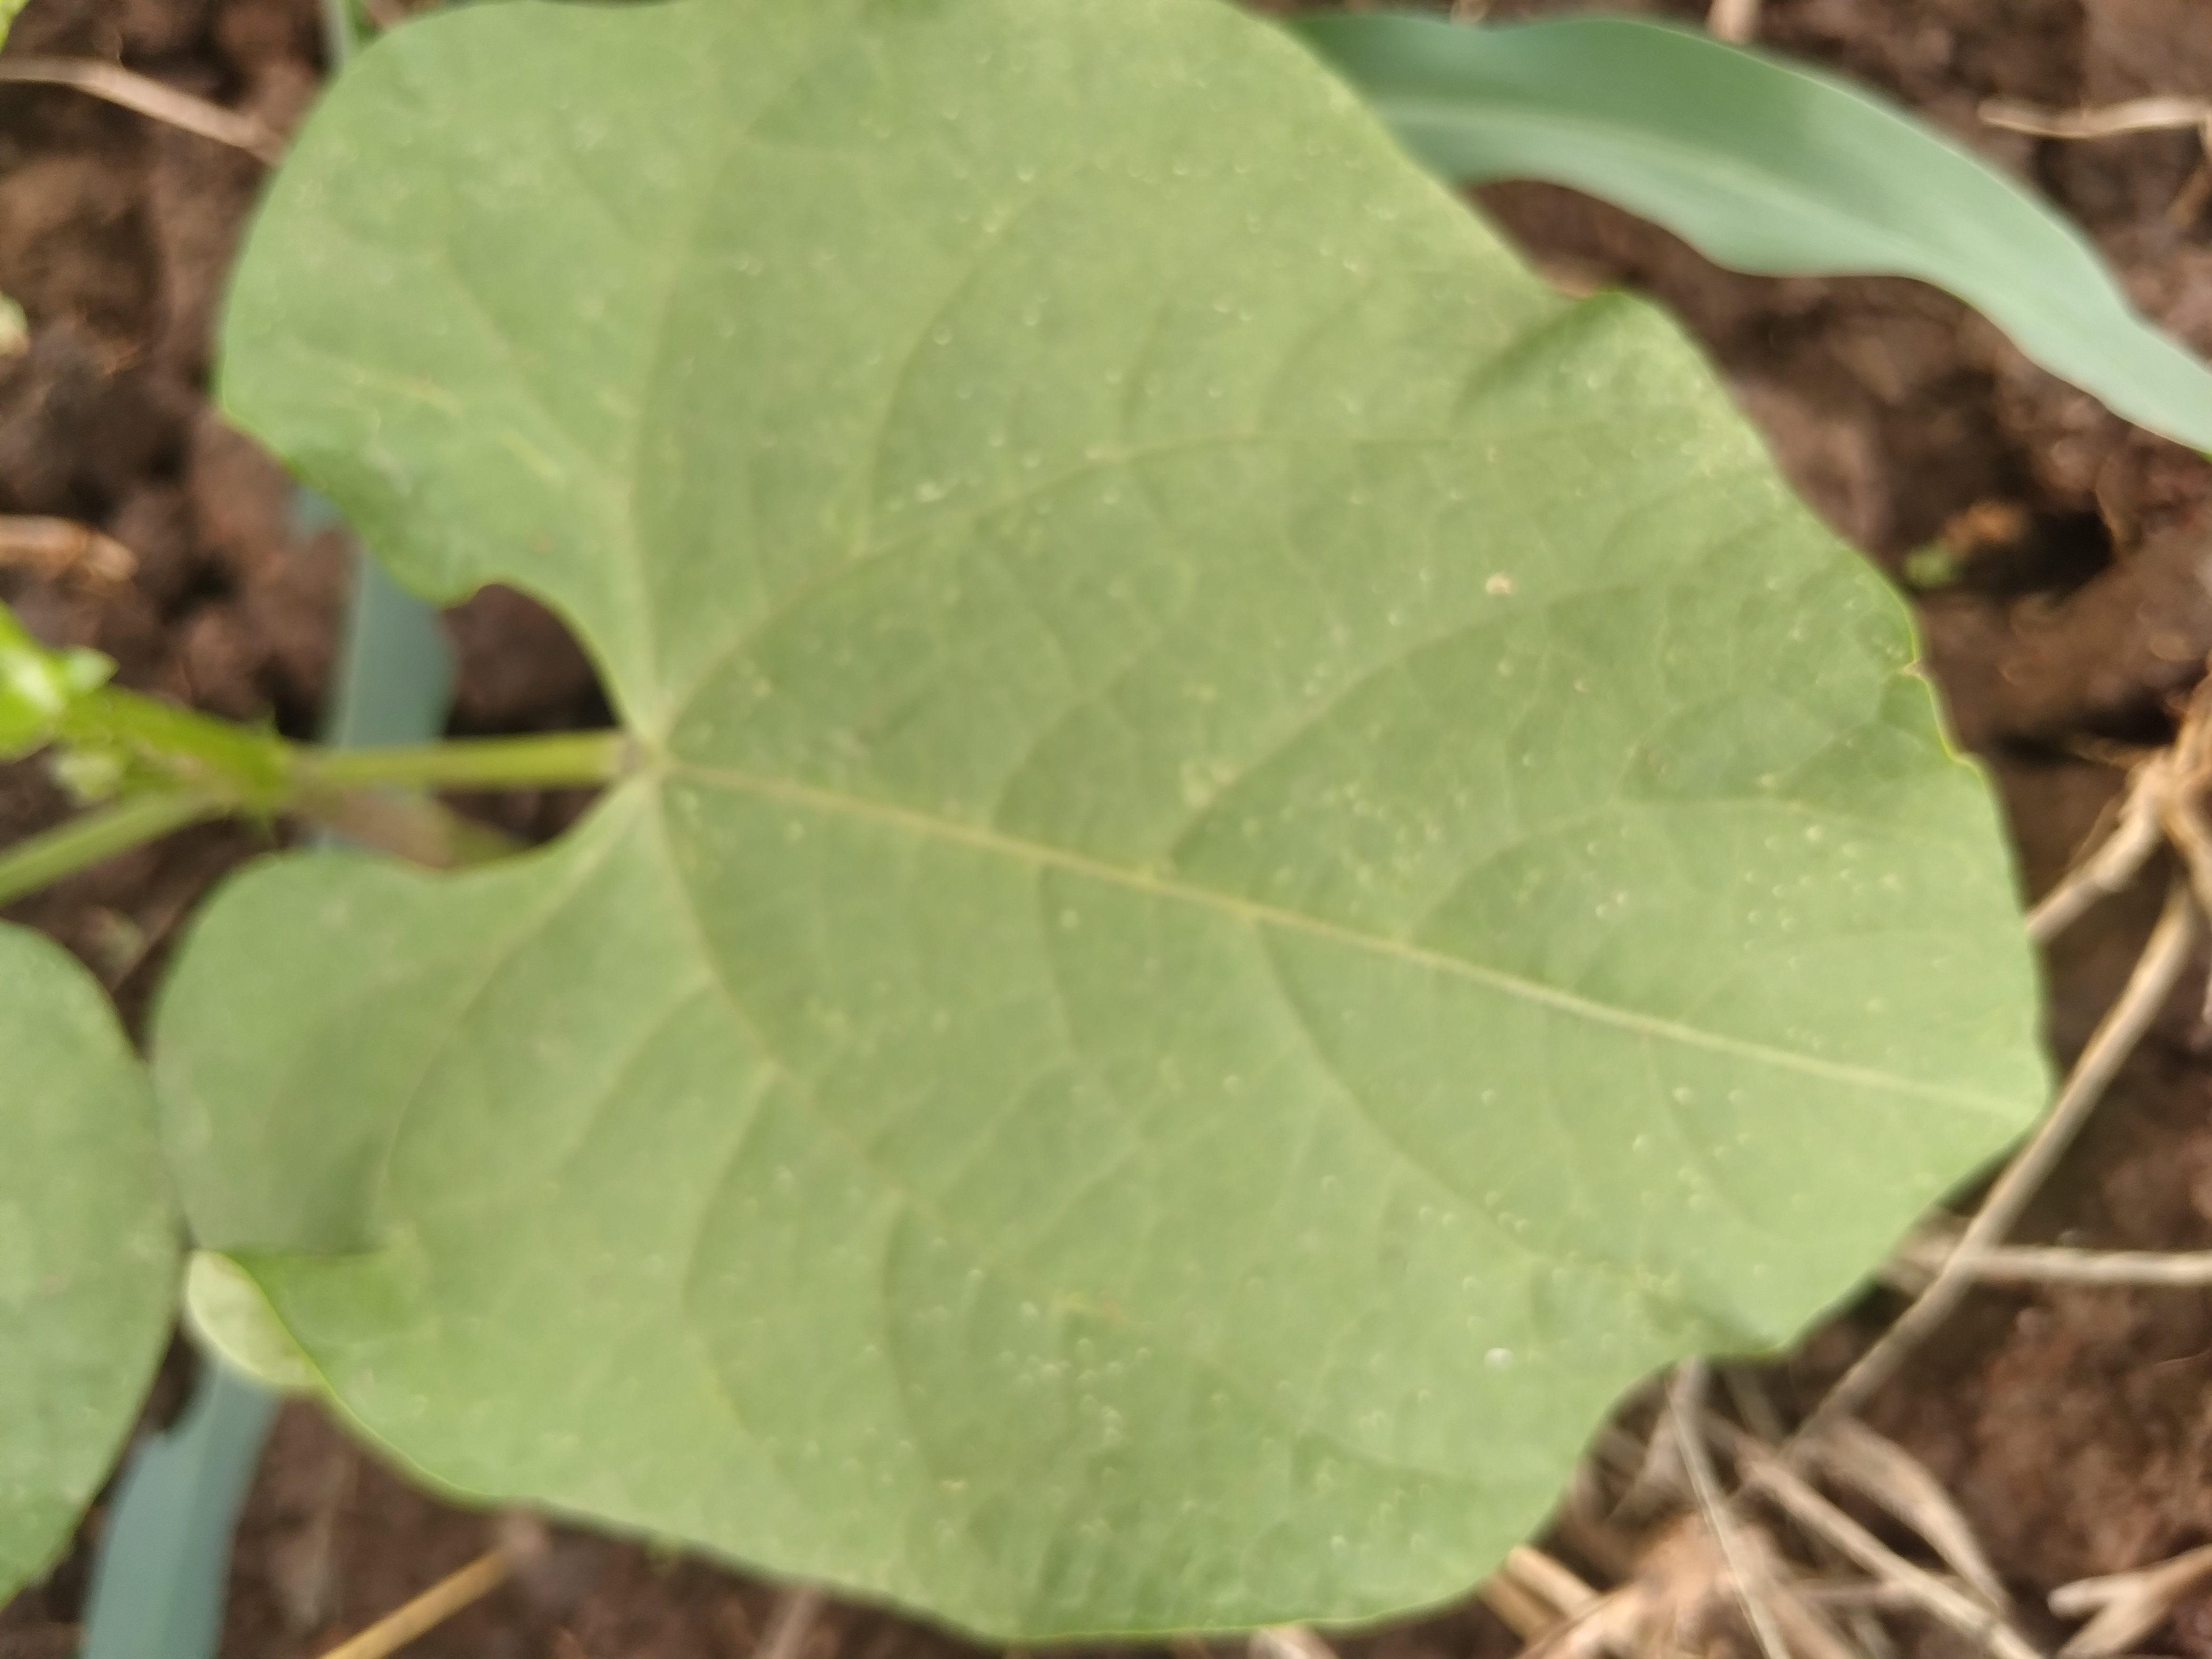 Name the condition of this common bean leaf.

healthy
